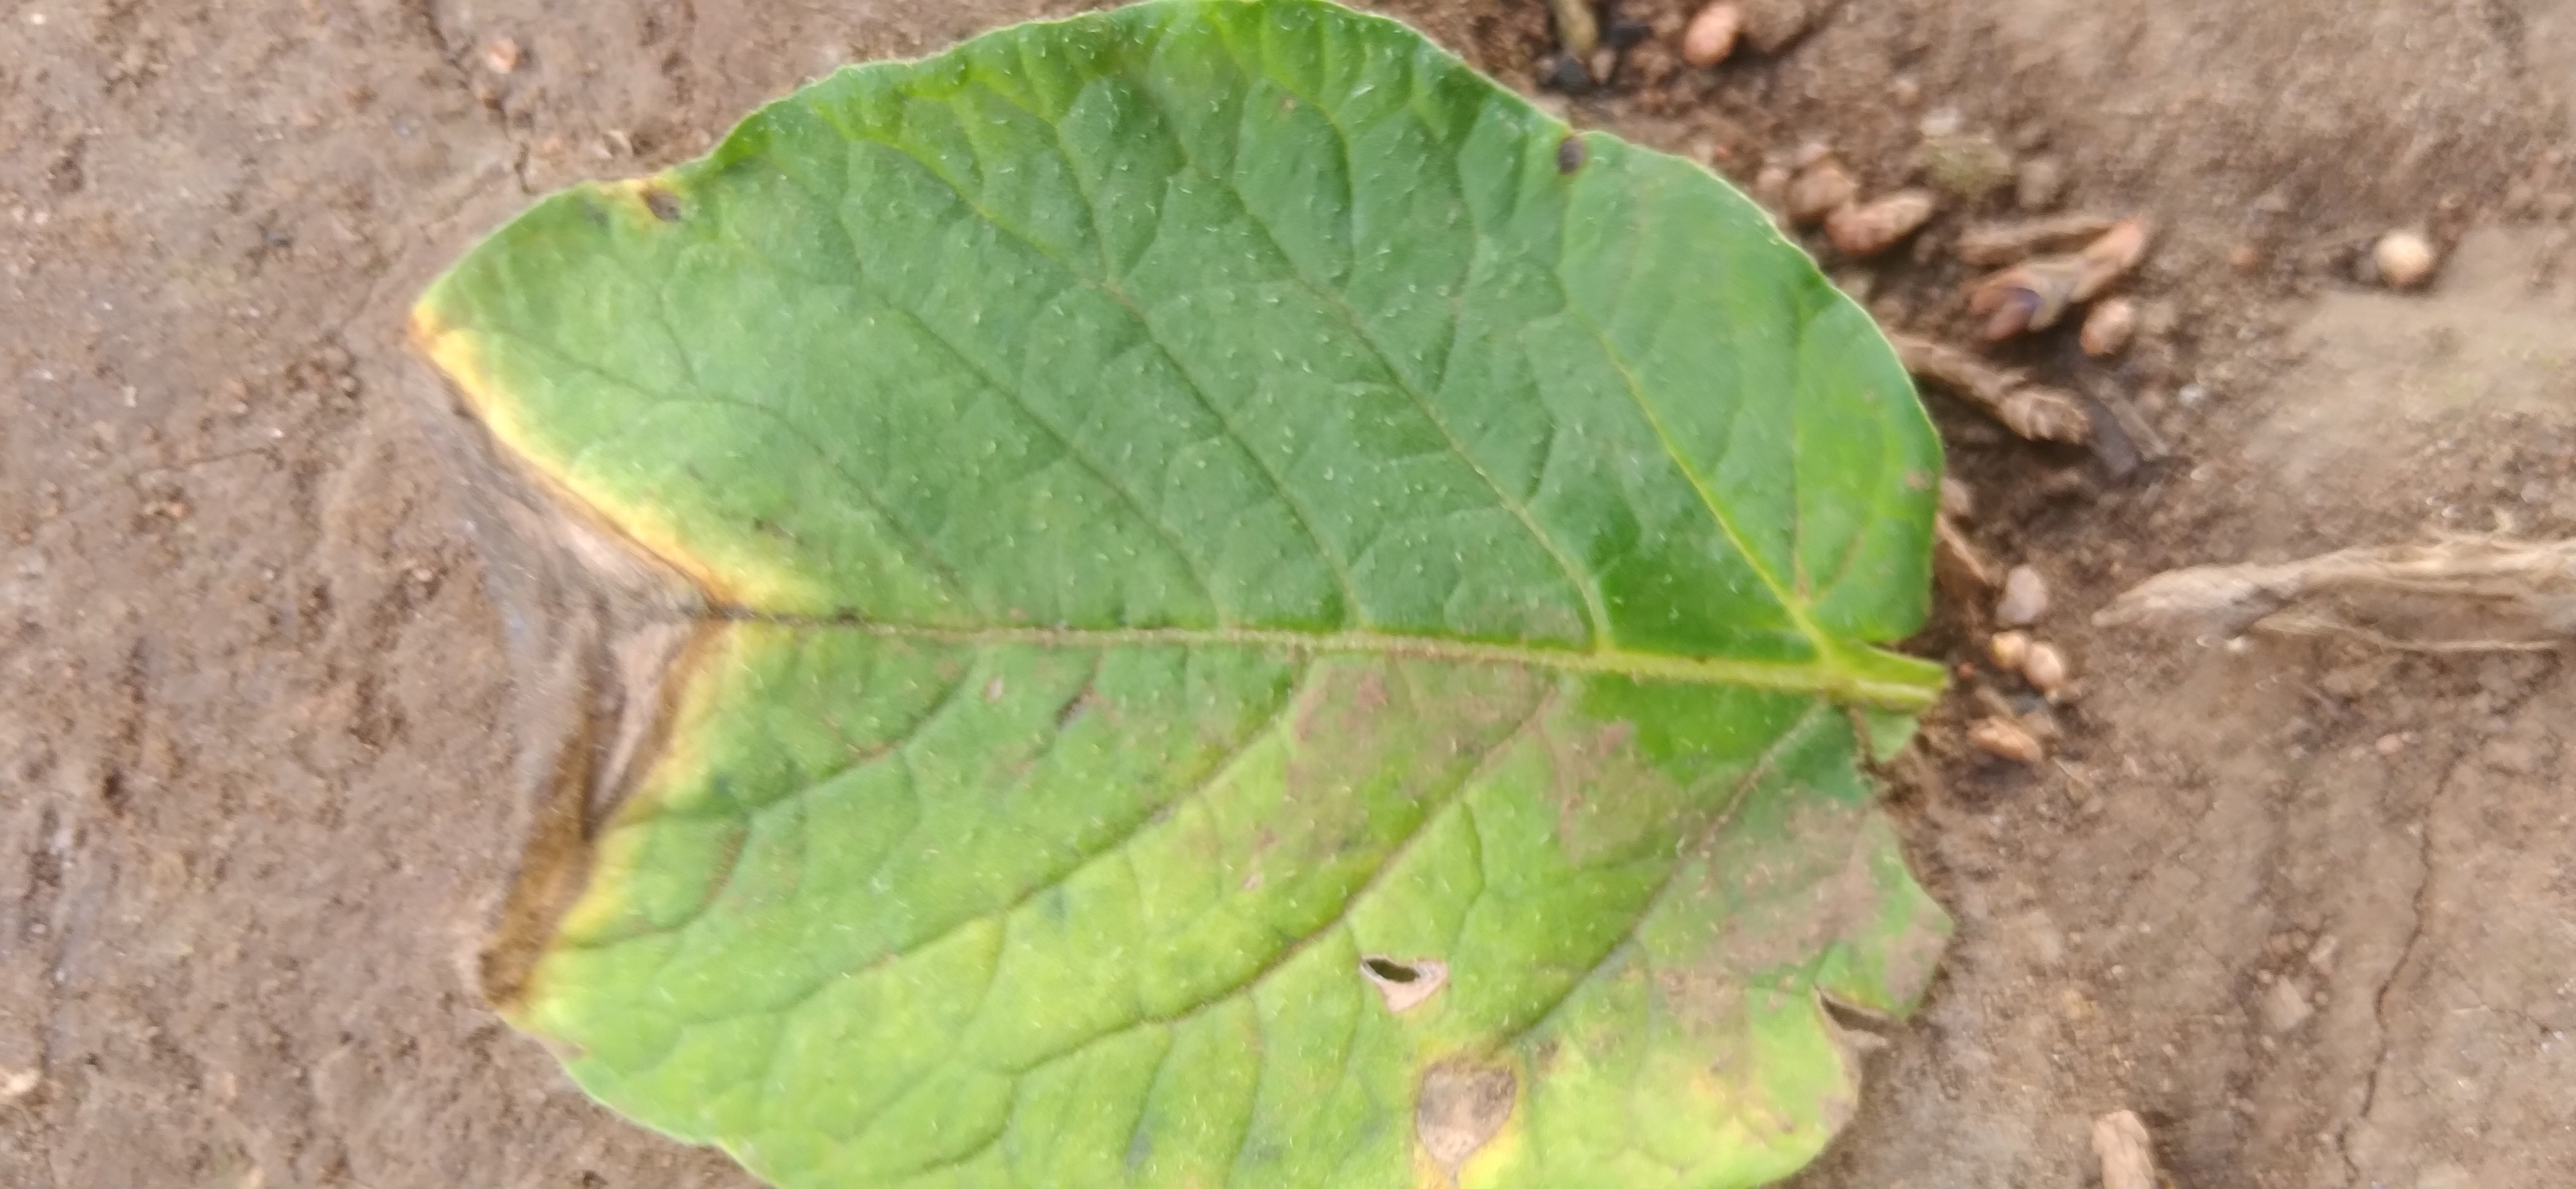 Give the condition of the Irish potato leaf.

early blight
